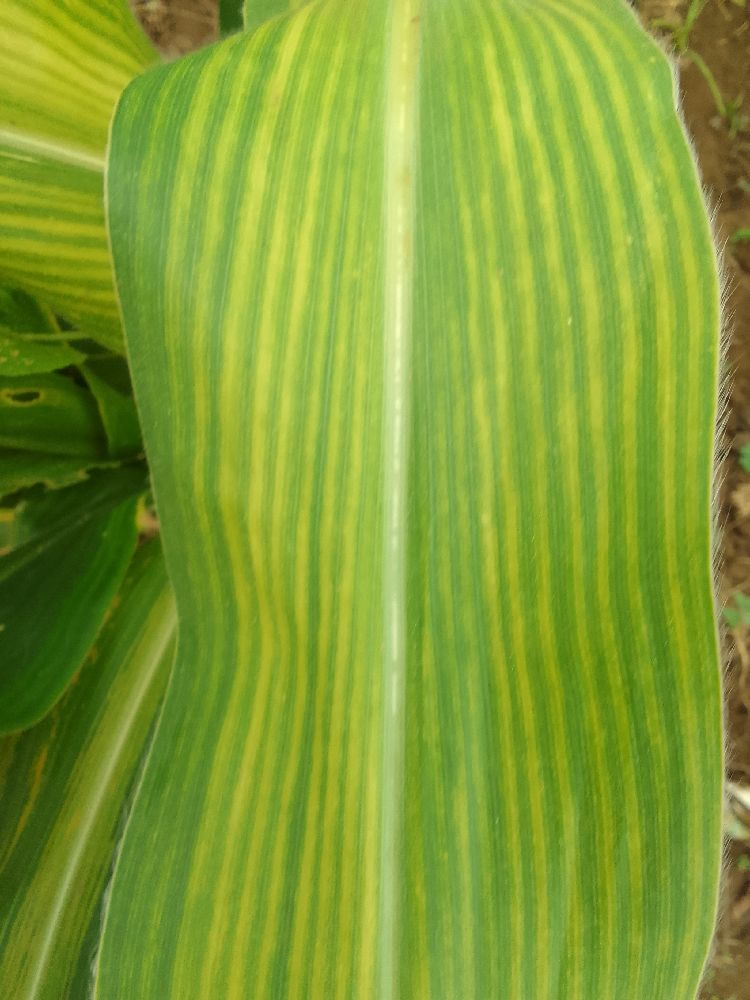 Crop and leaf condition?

maize, maize lethal necrosis
